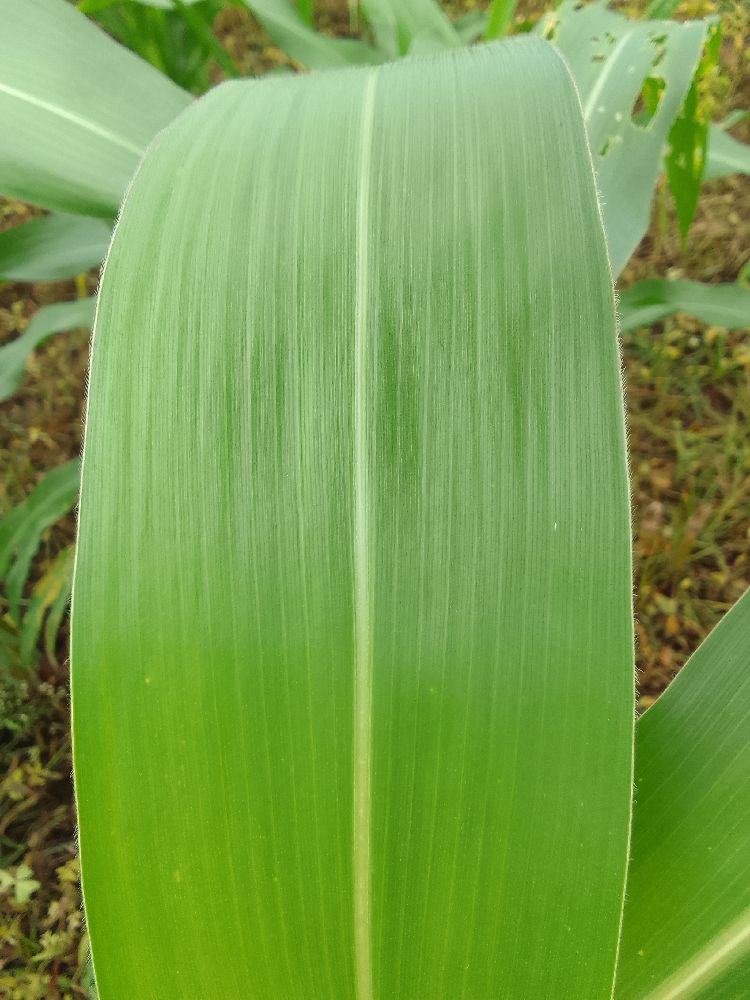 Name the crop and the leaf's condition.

maize, healthy
